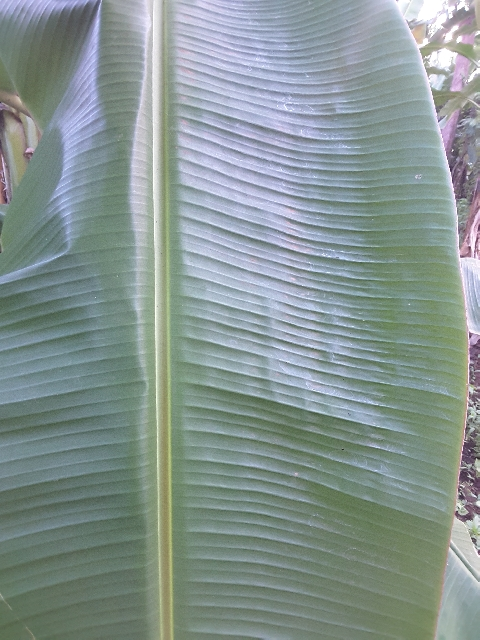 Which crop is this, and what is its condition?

banana, healthy
